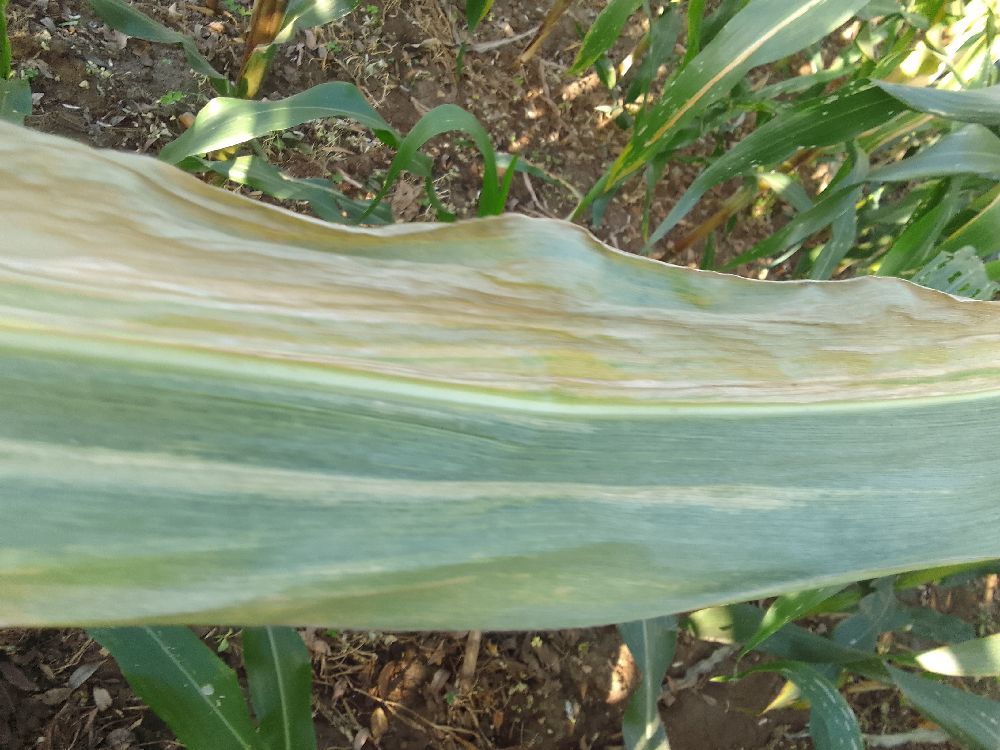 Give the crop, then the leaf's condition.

maize, maize lethal necrosis
